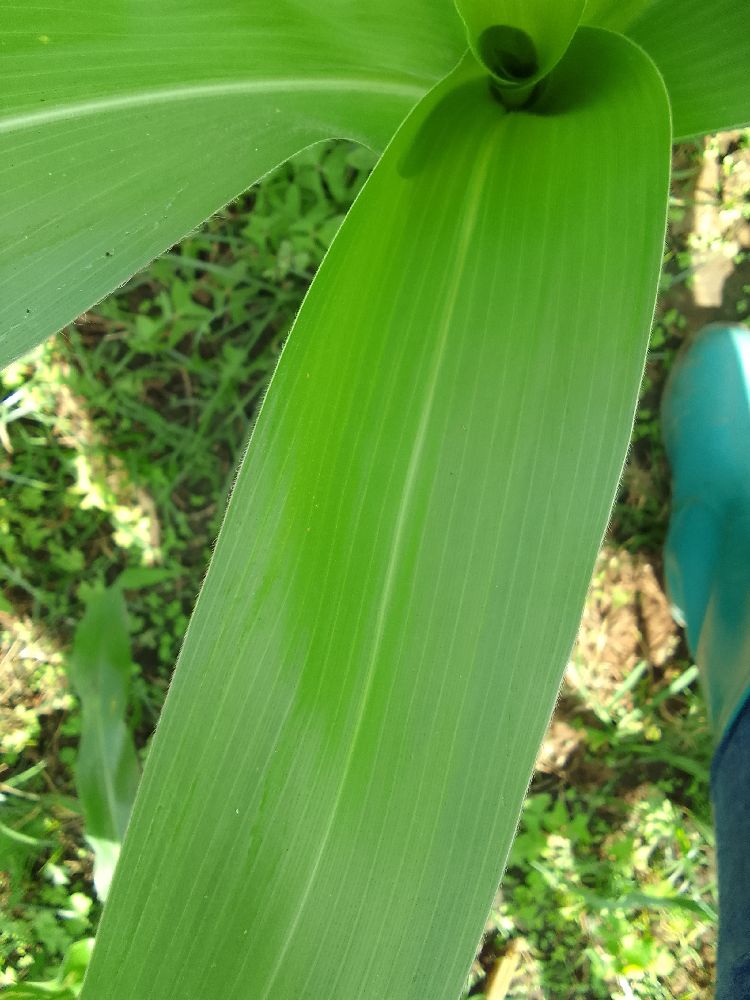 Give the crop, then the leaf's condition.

maize, healthy
